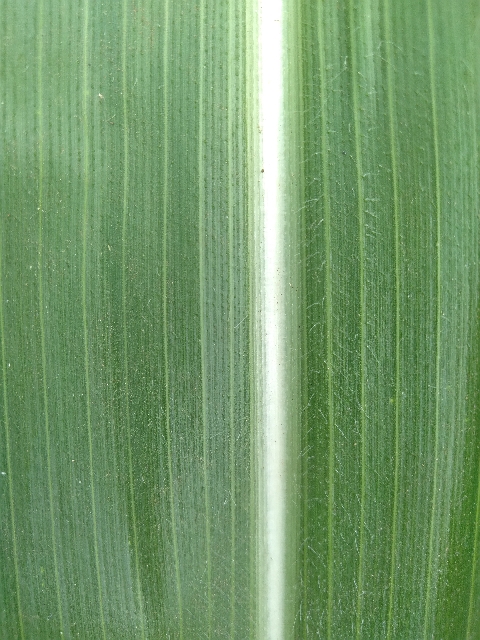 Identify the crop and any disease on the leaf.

maize, healthy
